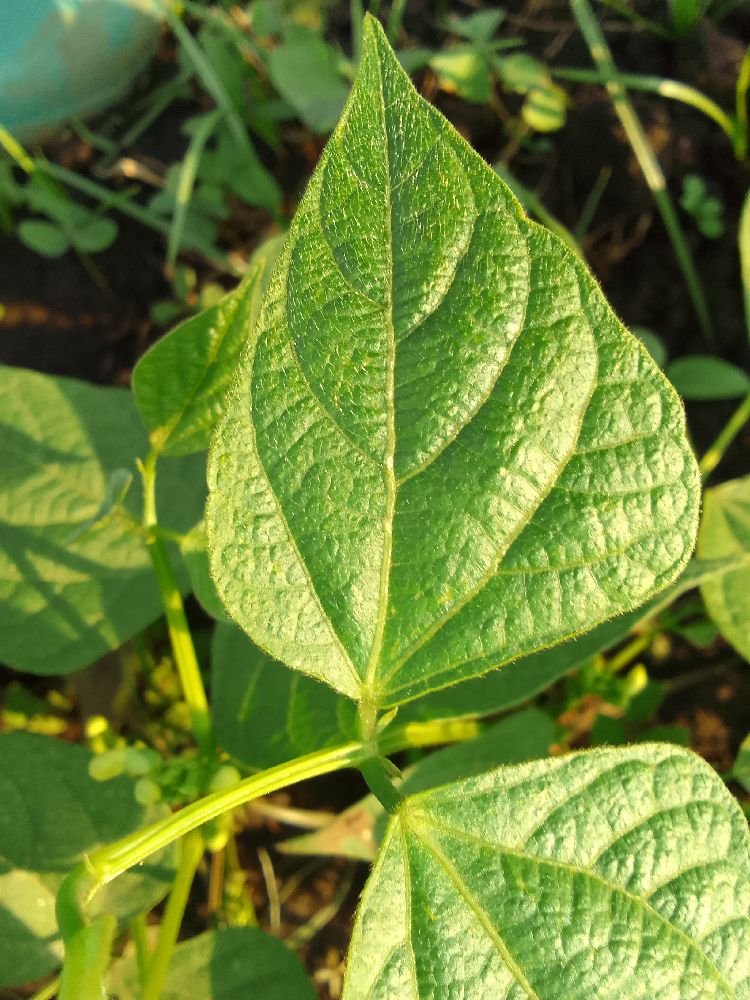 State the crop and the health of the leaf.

common bean, healthy
